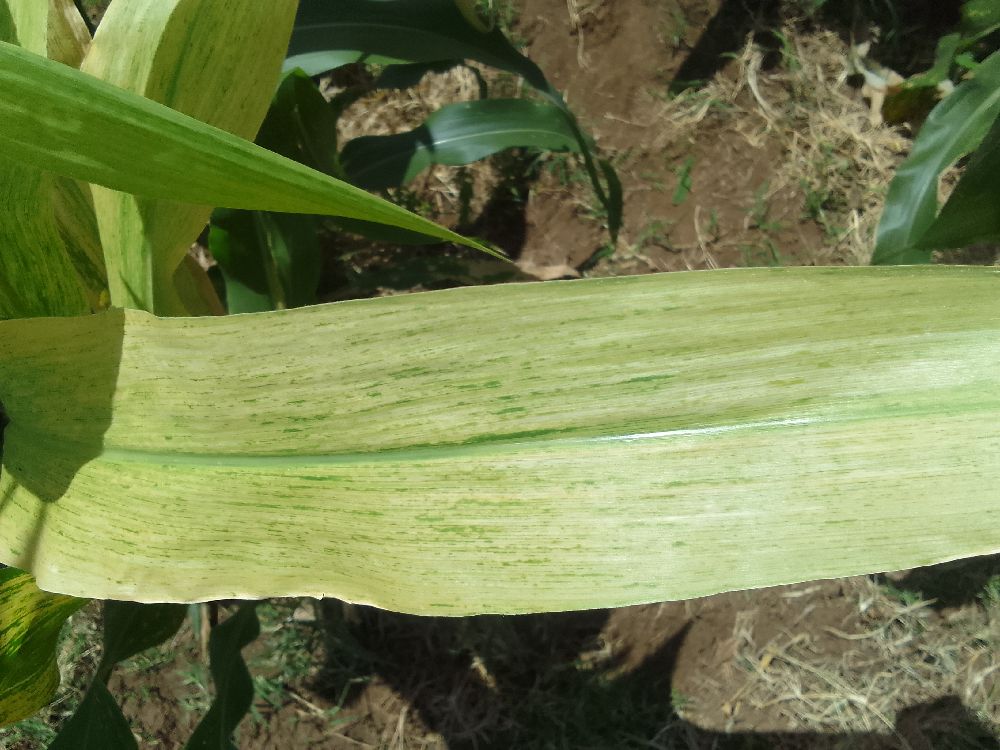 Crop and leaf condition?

maize, maize lethal necrosis
